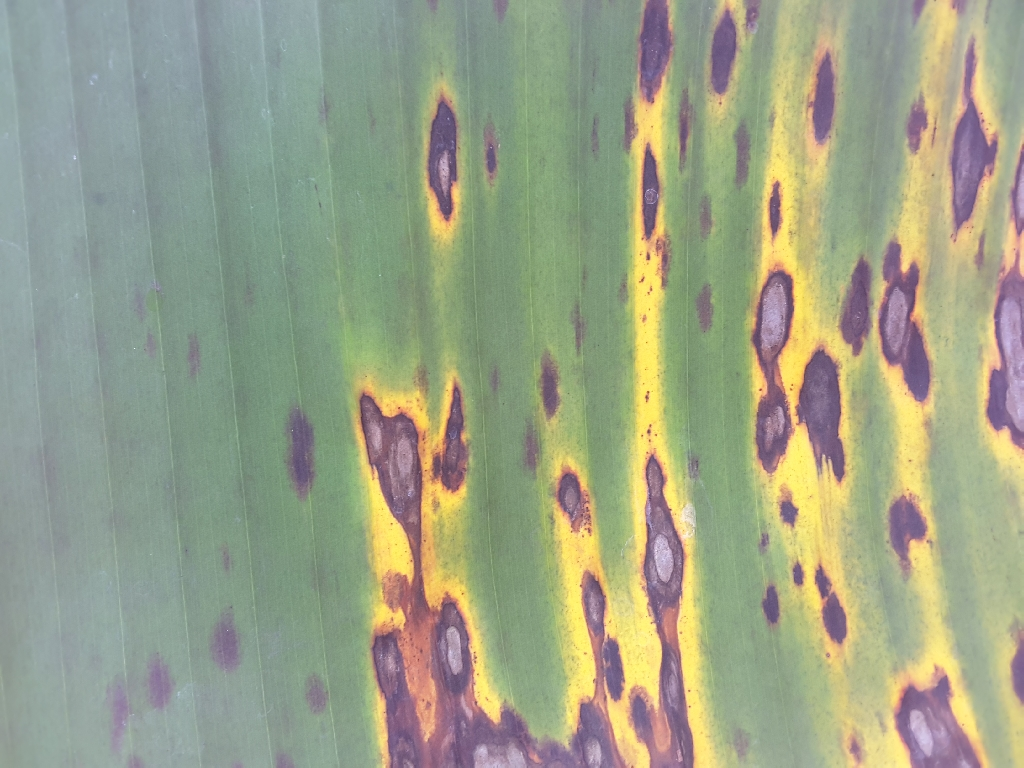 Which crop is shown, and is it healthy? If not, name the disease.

banana, black sigatoka
